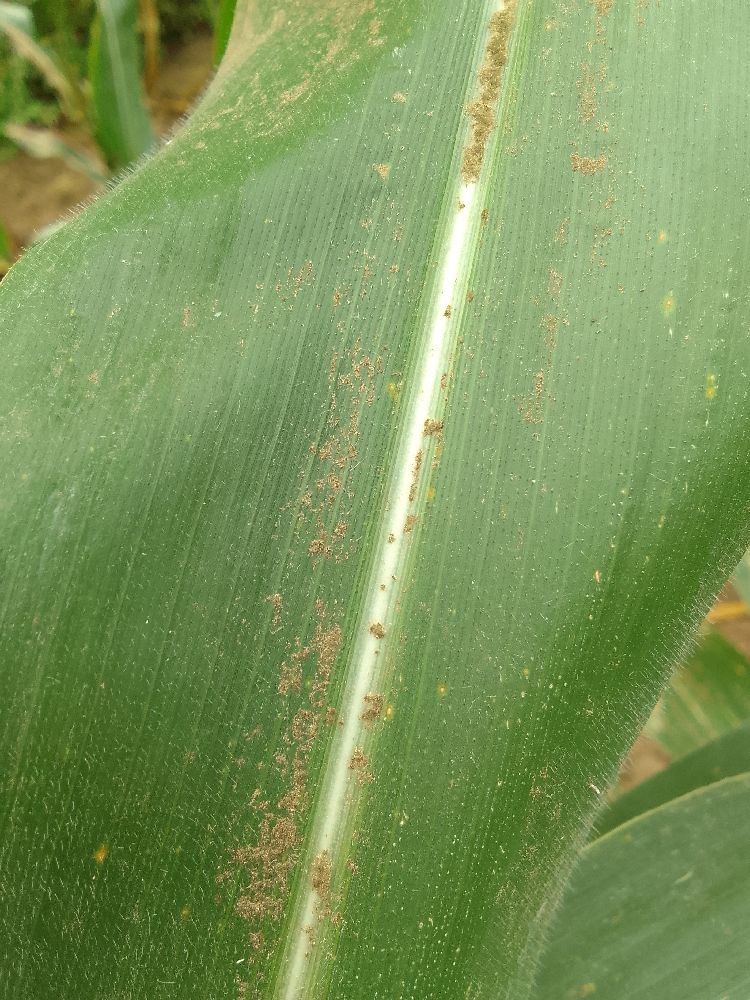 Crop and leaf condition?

maize, healthy
